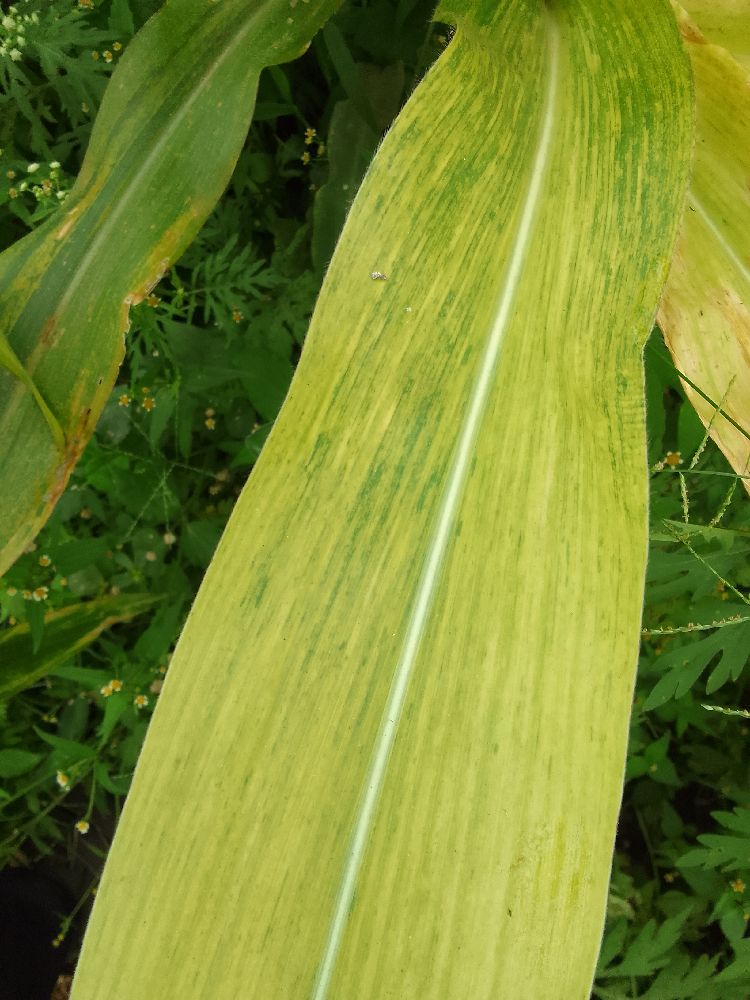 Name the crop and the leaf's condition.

maize, maize lethal necrosis
